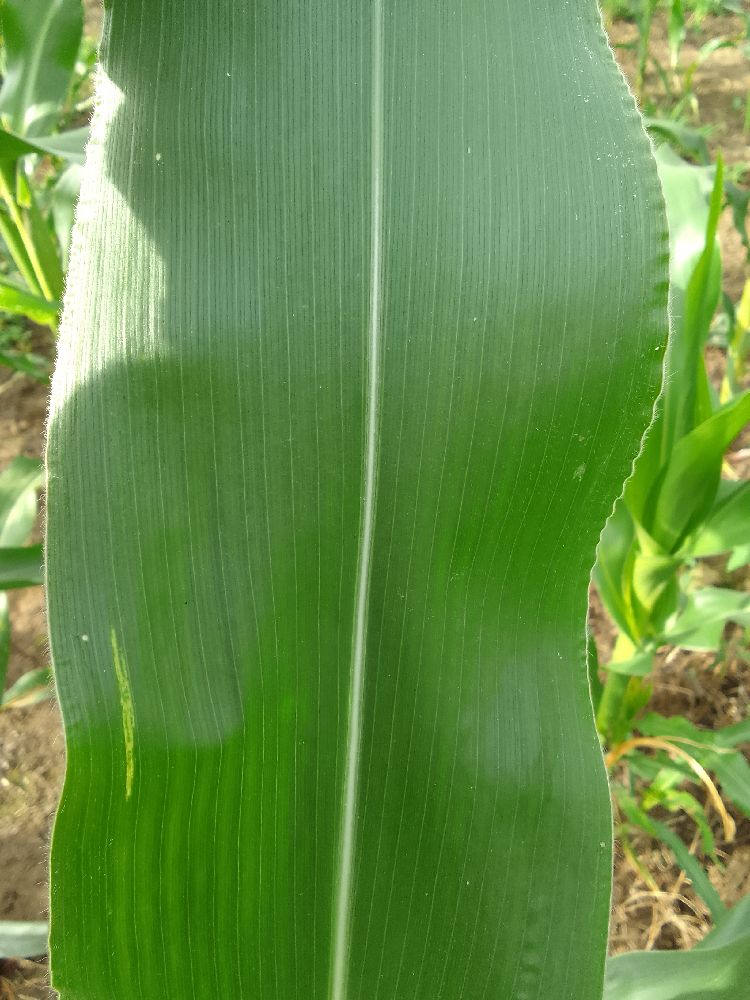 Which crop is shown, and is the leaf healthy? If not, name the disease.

maize, maize lethal necrosis
